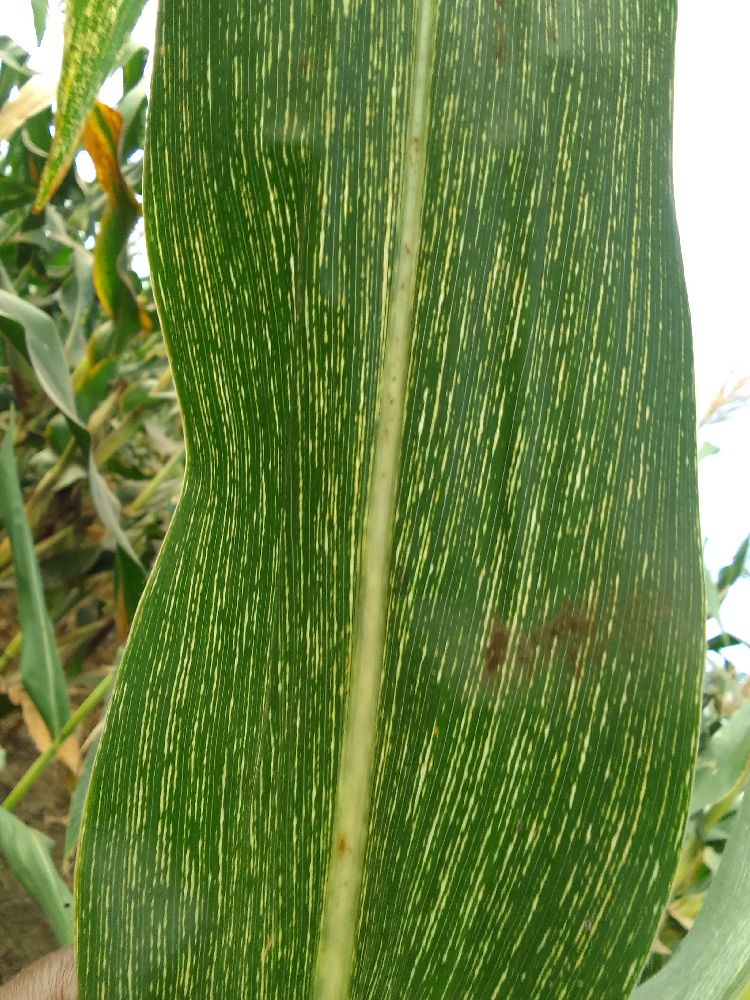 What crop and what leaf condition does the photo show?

maize, maize streak virus
